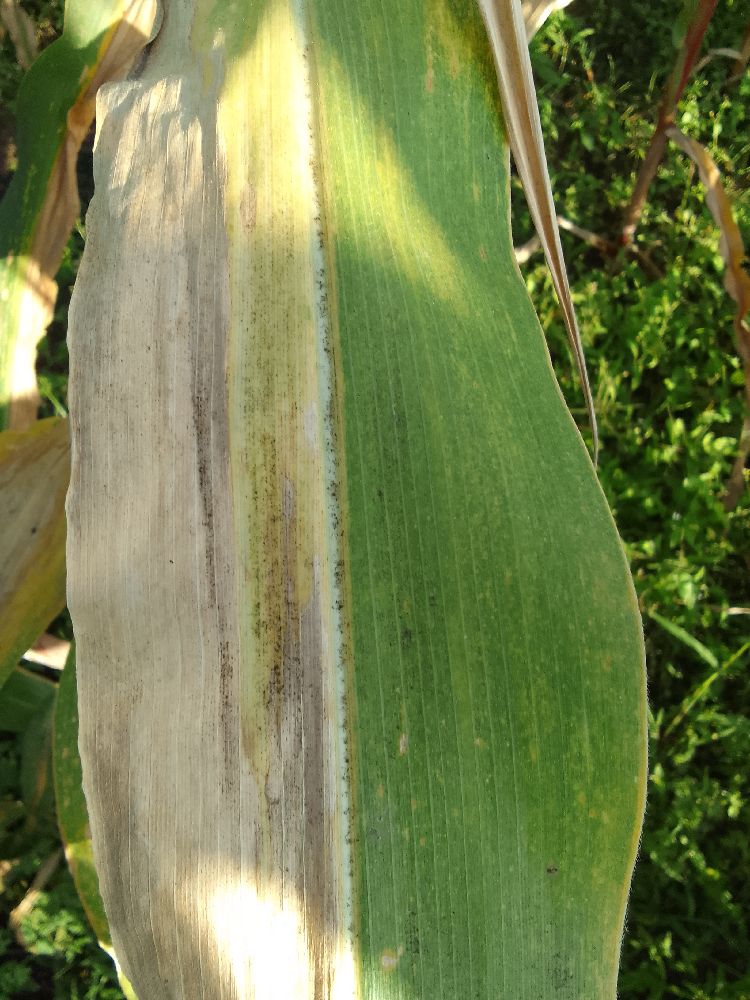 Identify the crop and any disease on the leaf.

maize, maize lethal necrosis
